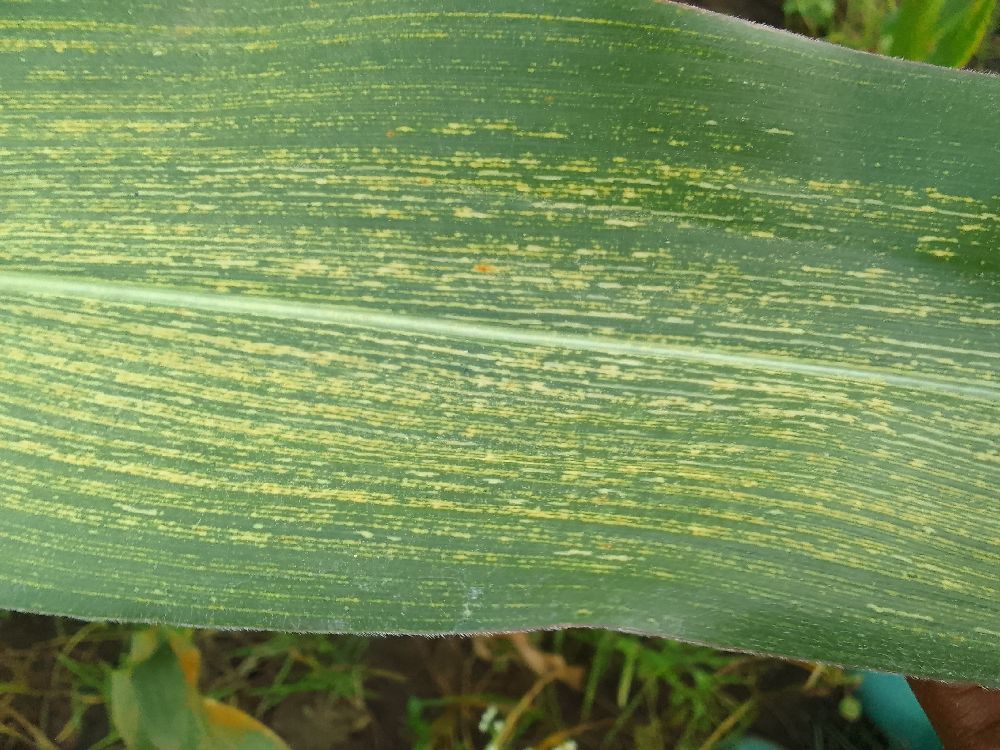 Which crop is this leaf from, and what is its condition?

maize, maize streak virus
